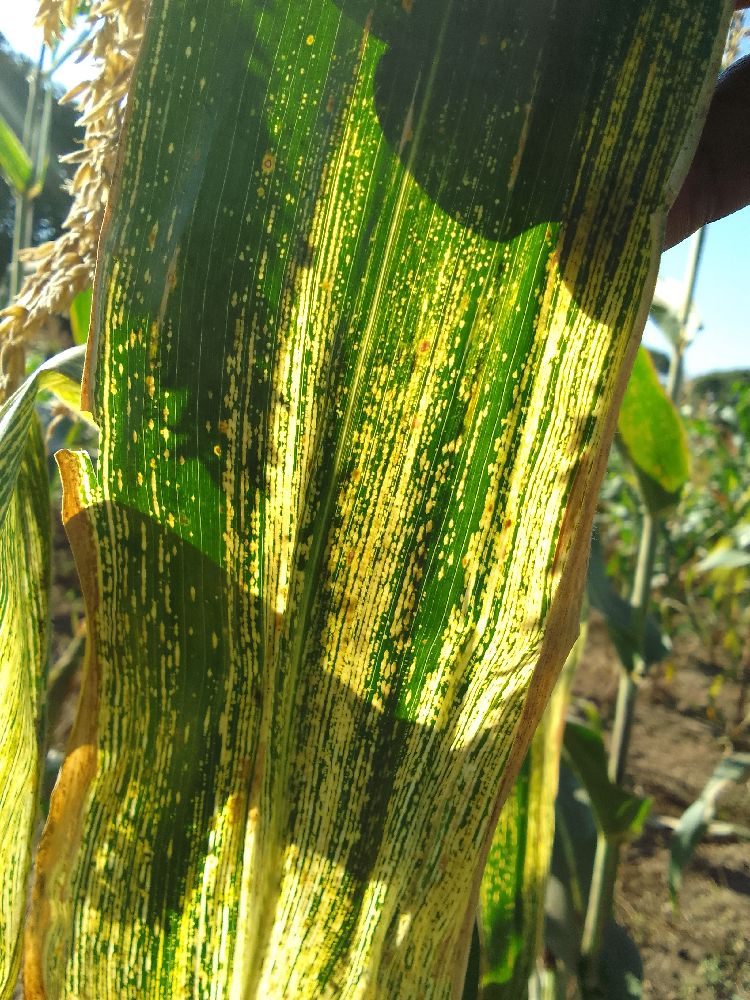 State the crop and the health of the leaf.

maize, maize streak virus
